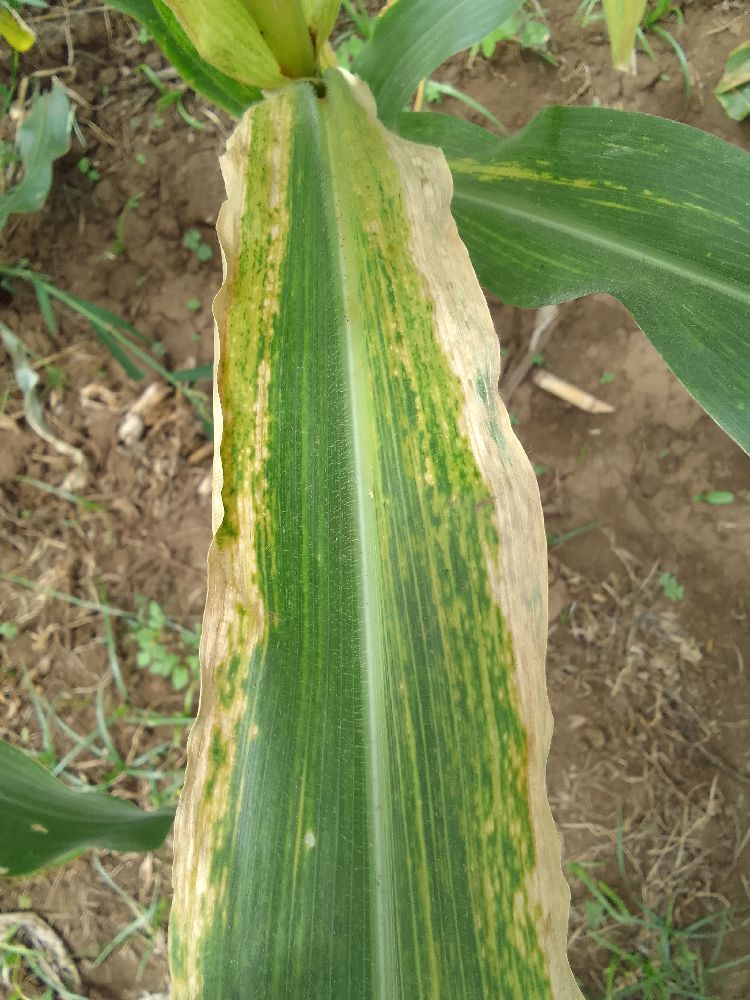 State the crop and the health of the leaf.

maize, maize lethal necrosis
